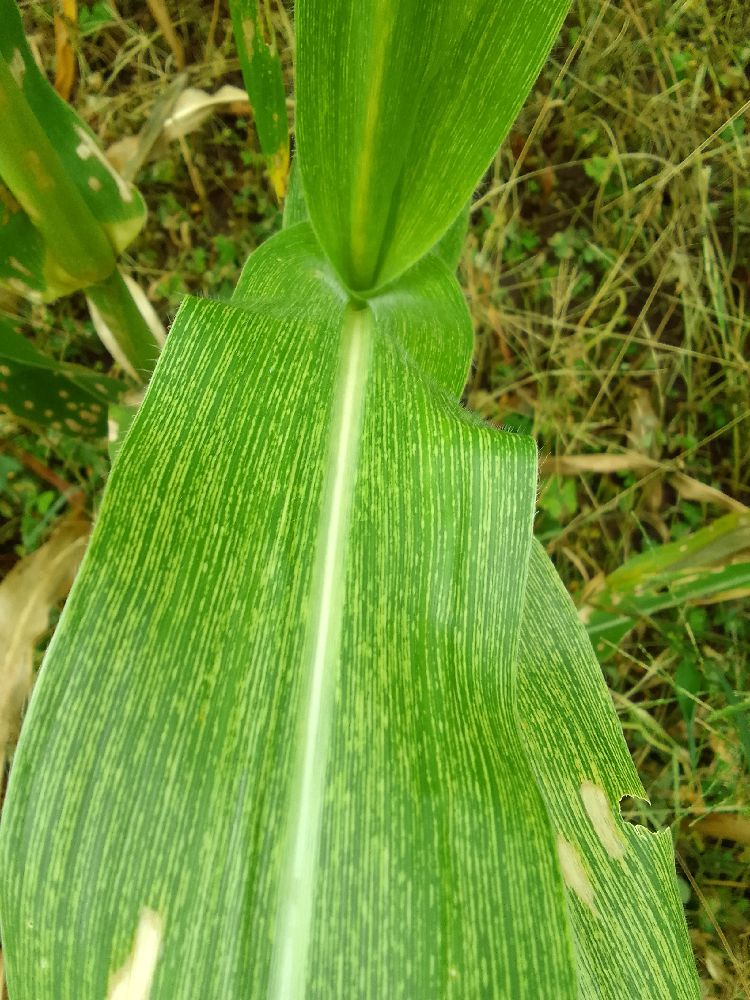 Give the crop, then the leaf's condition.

maize, maize streak virus
